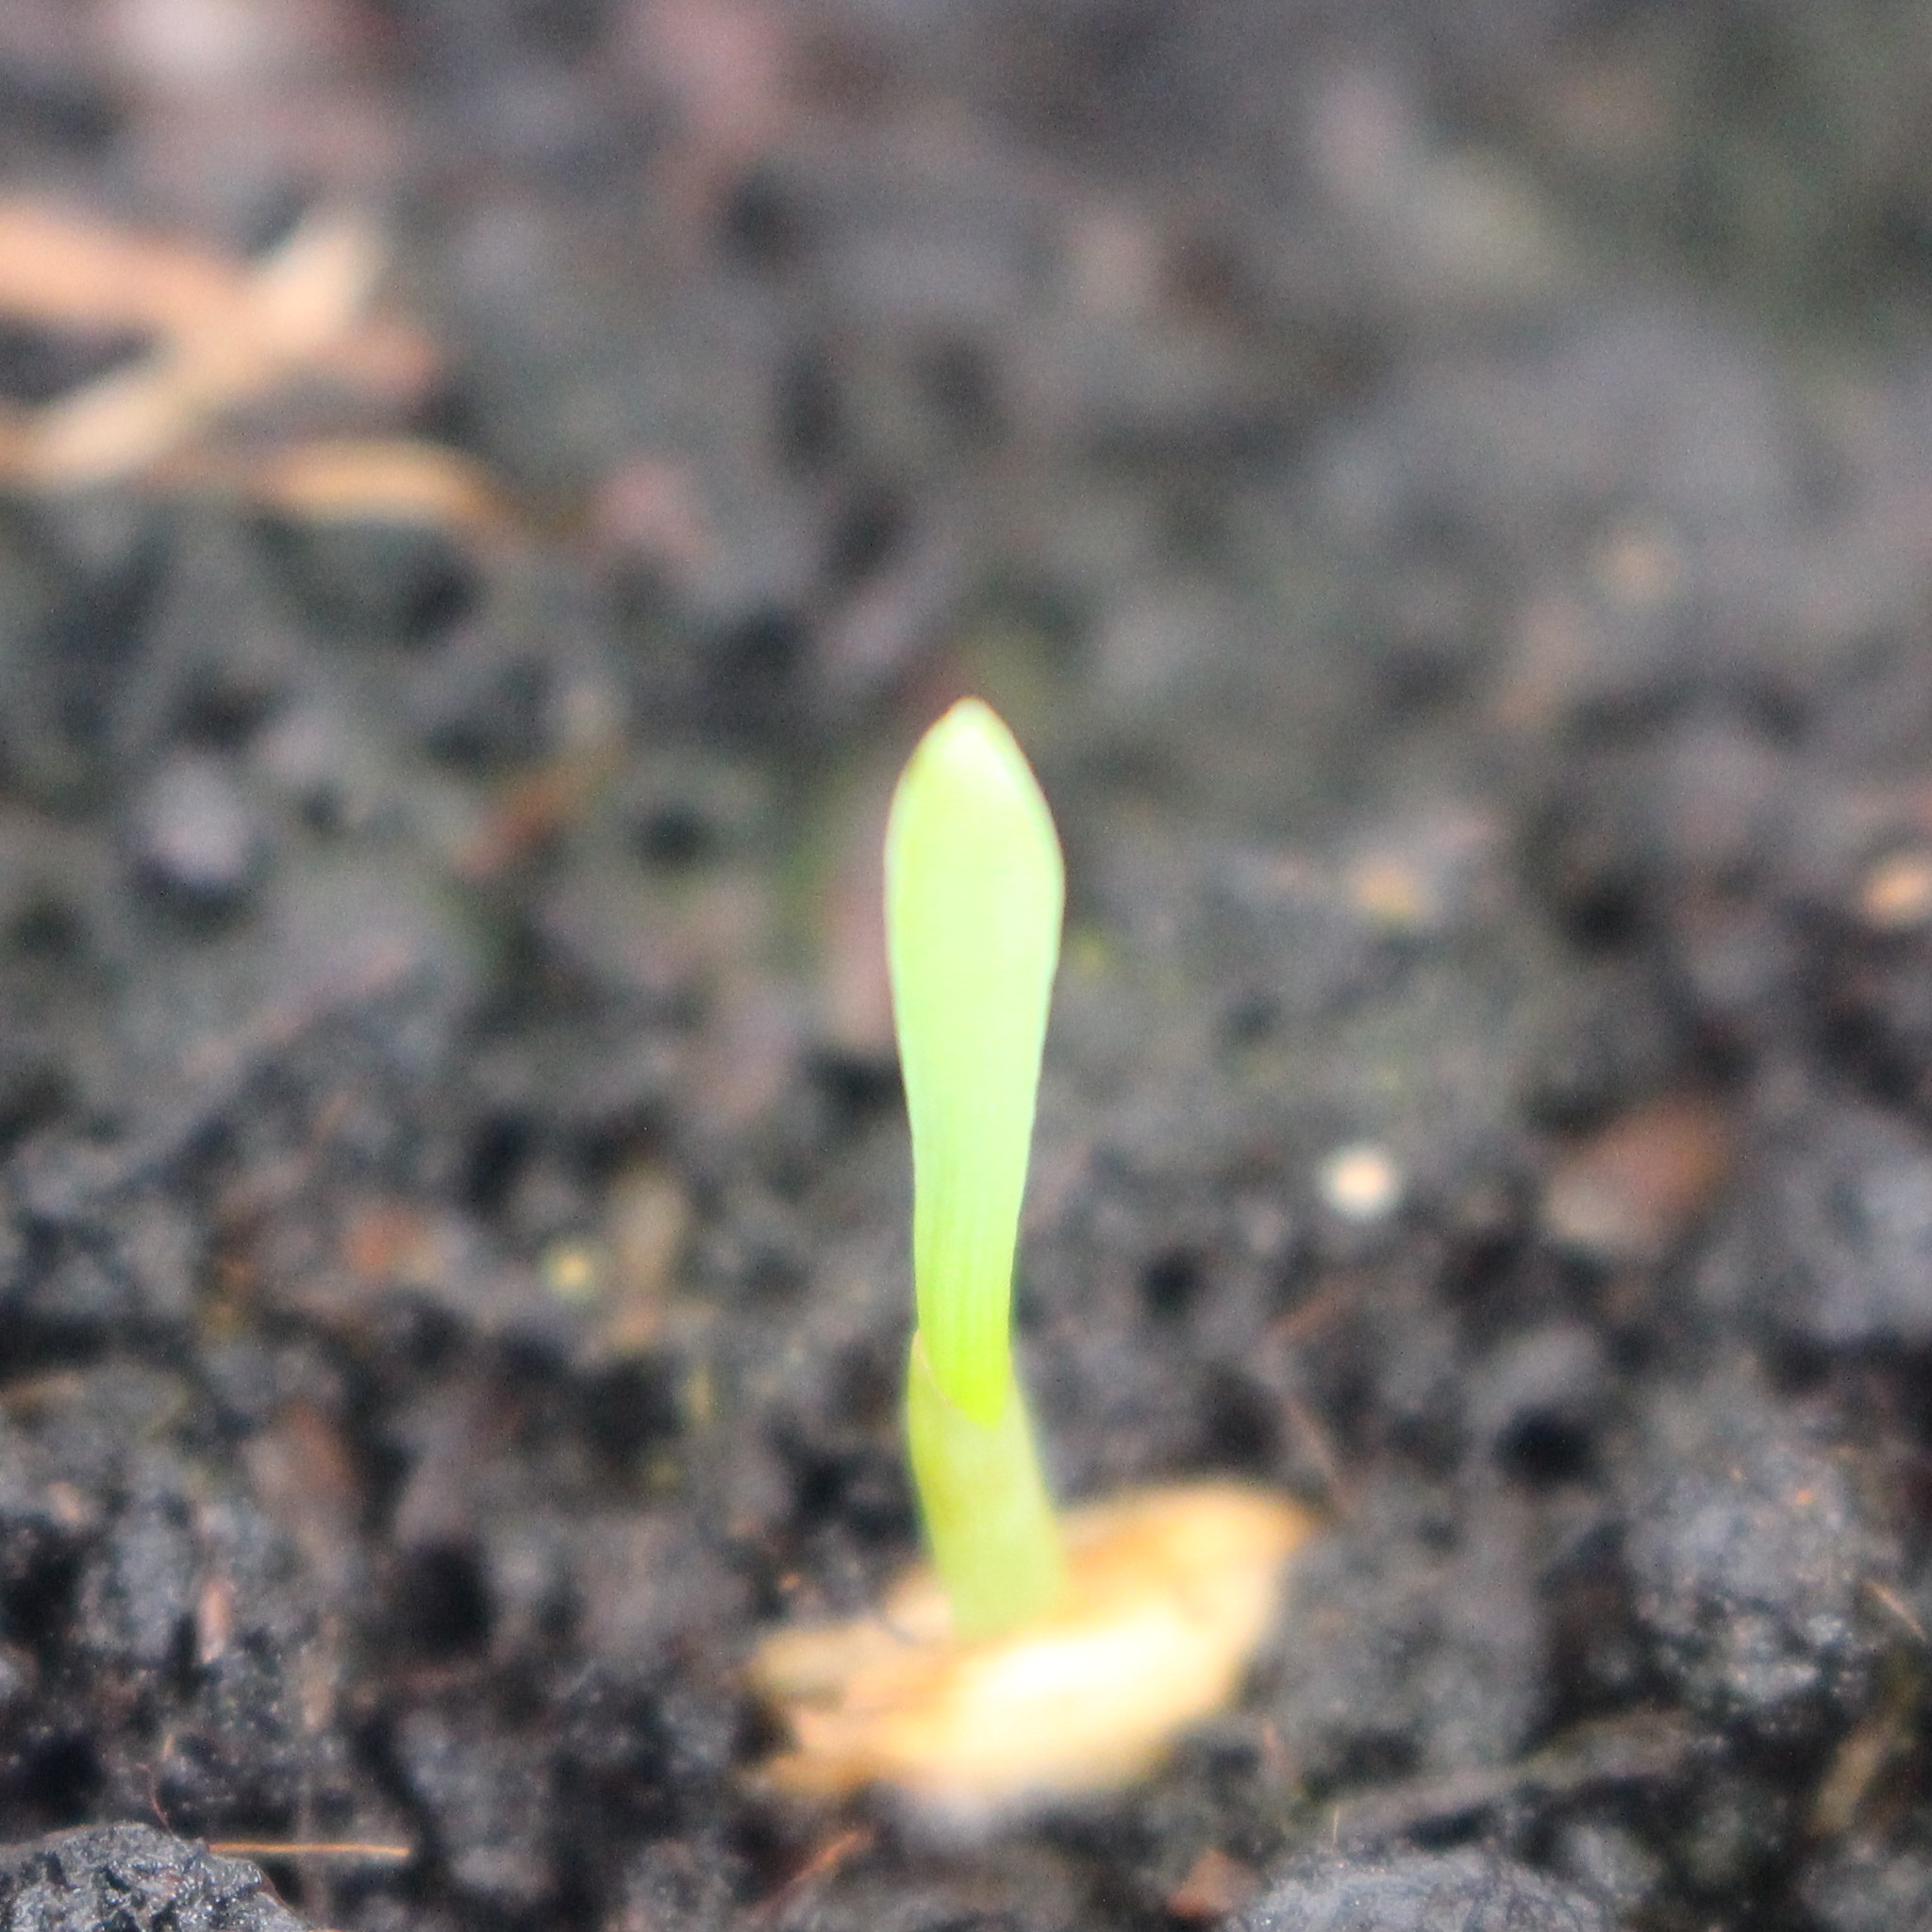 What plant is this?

Avena sterilis
